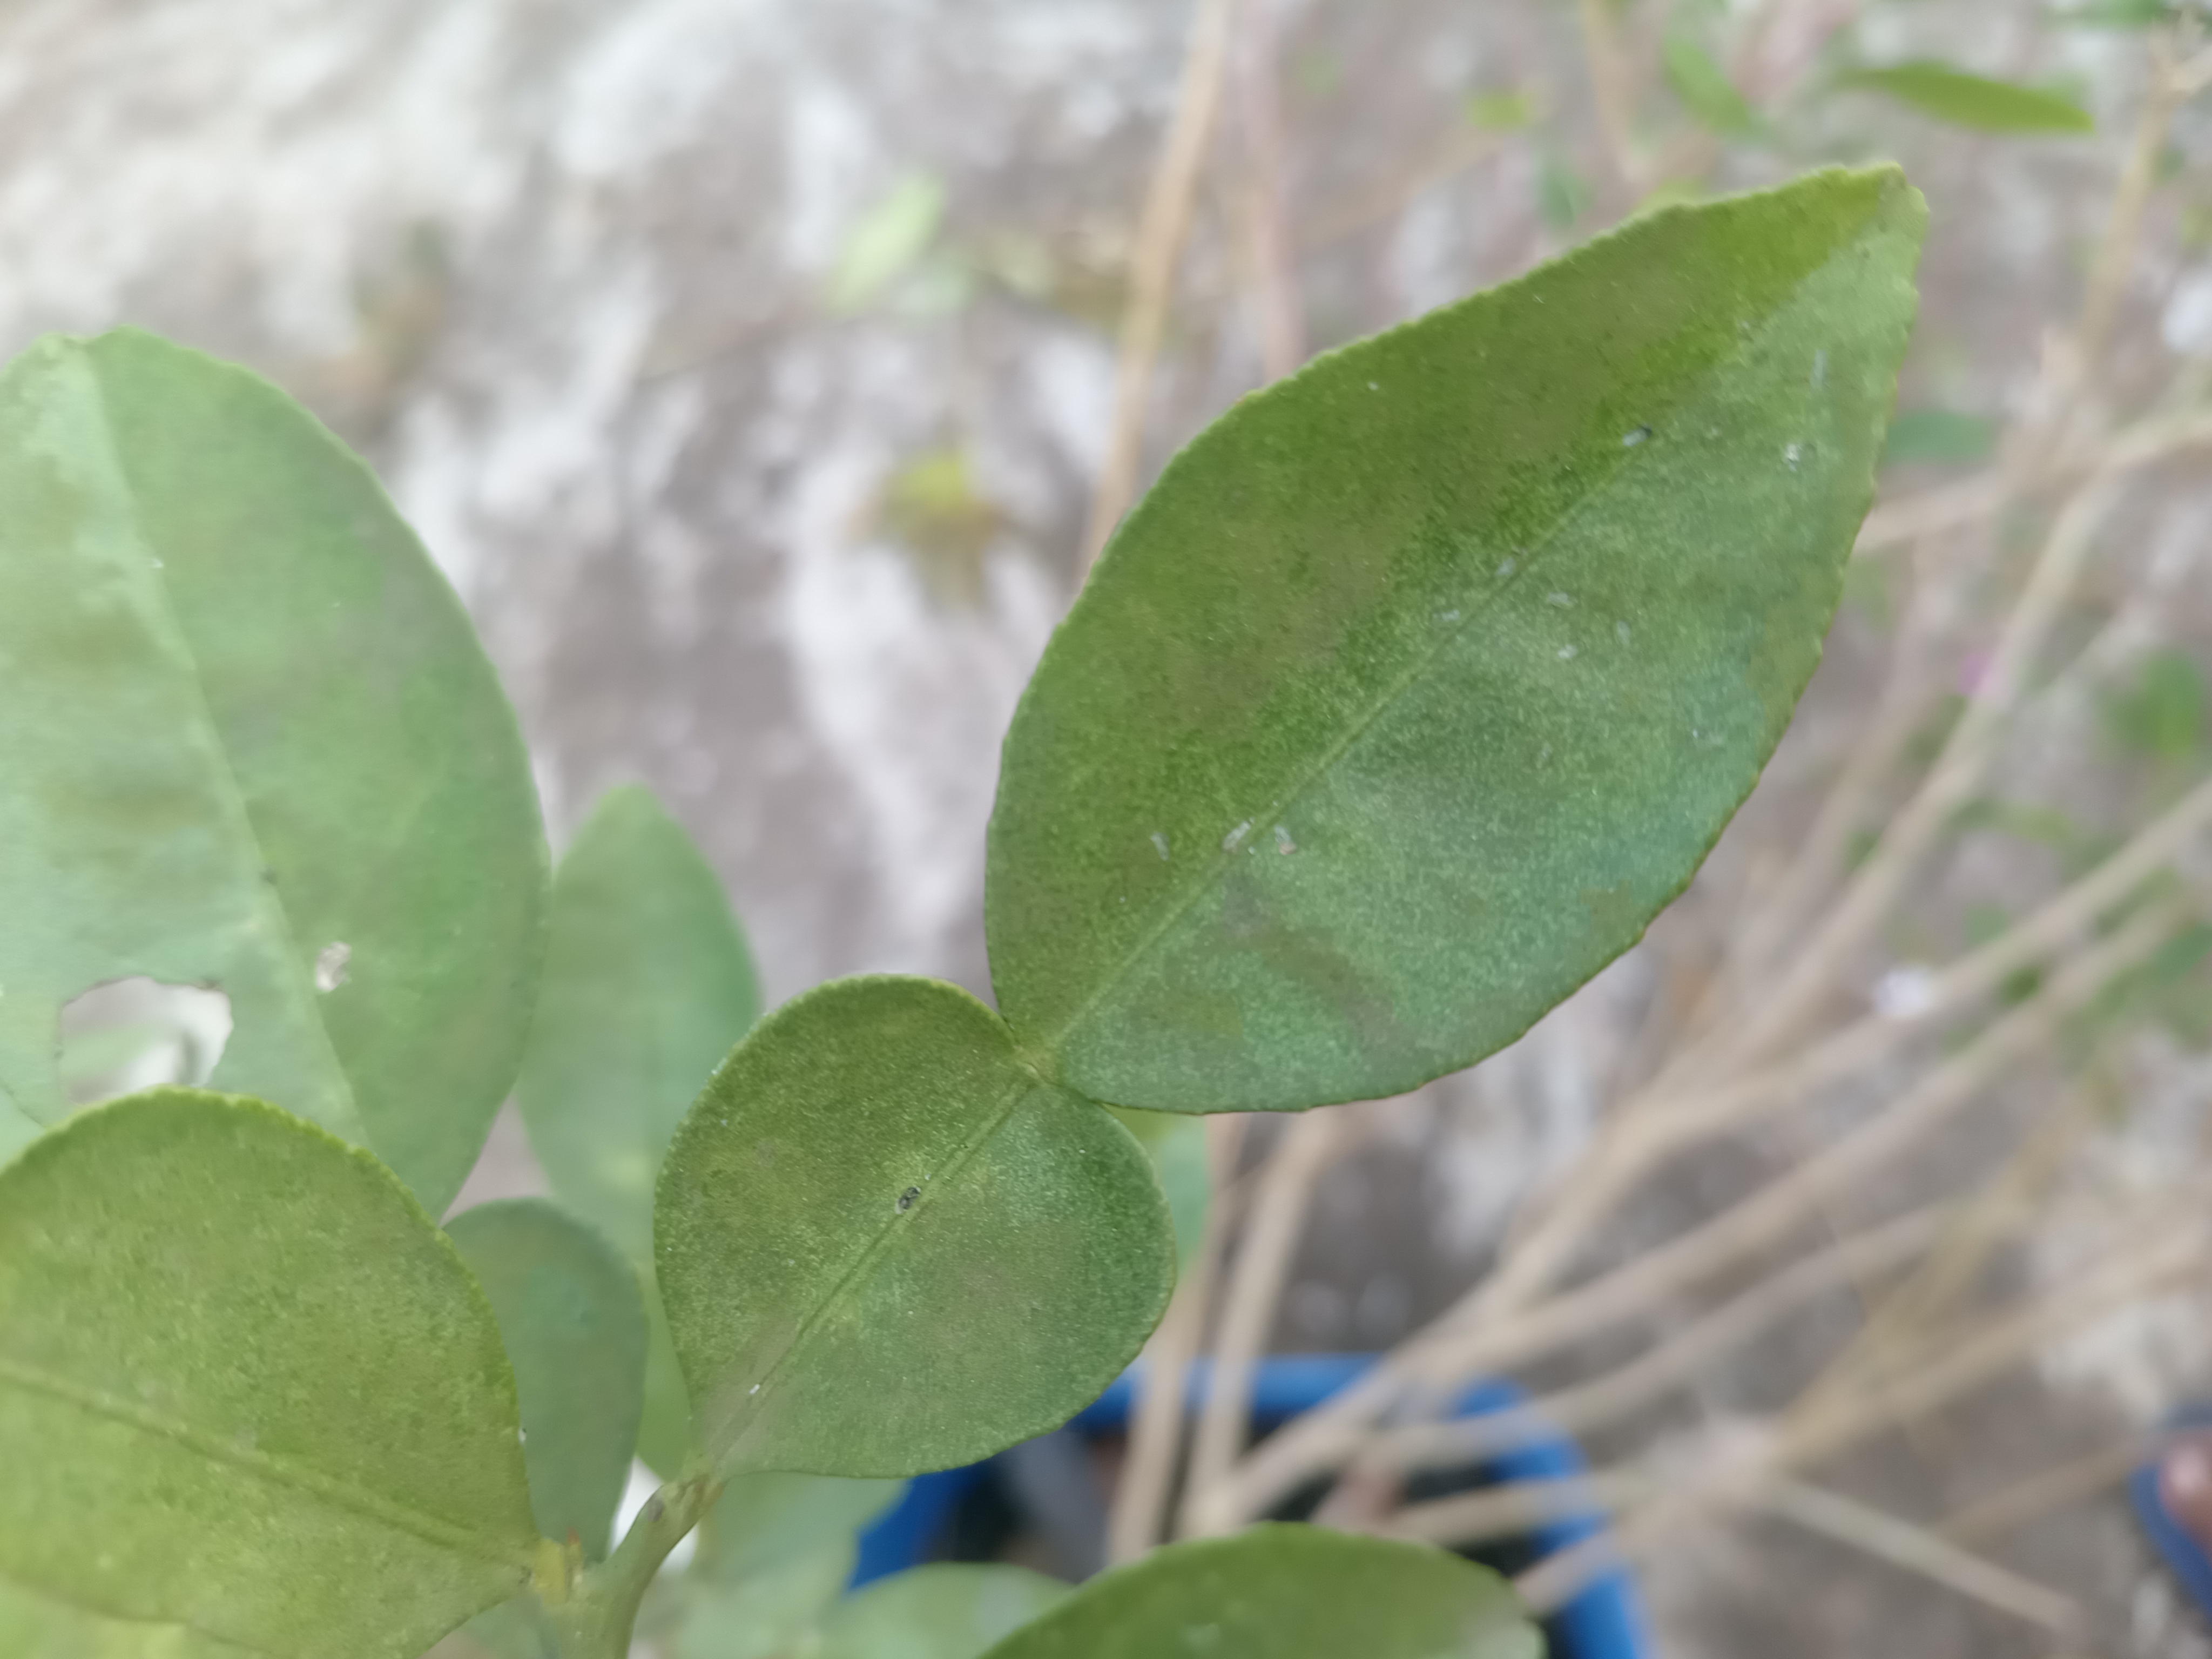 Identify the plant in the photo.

lemon
